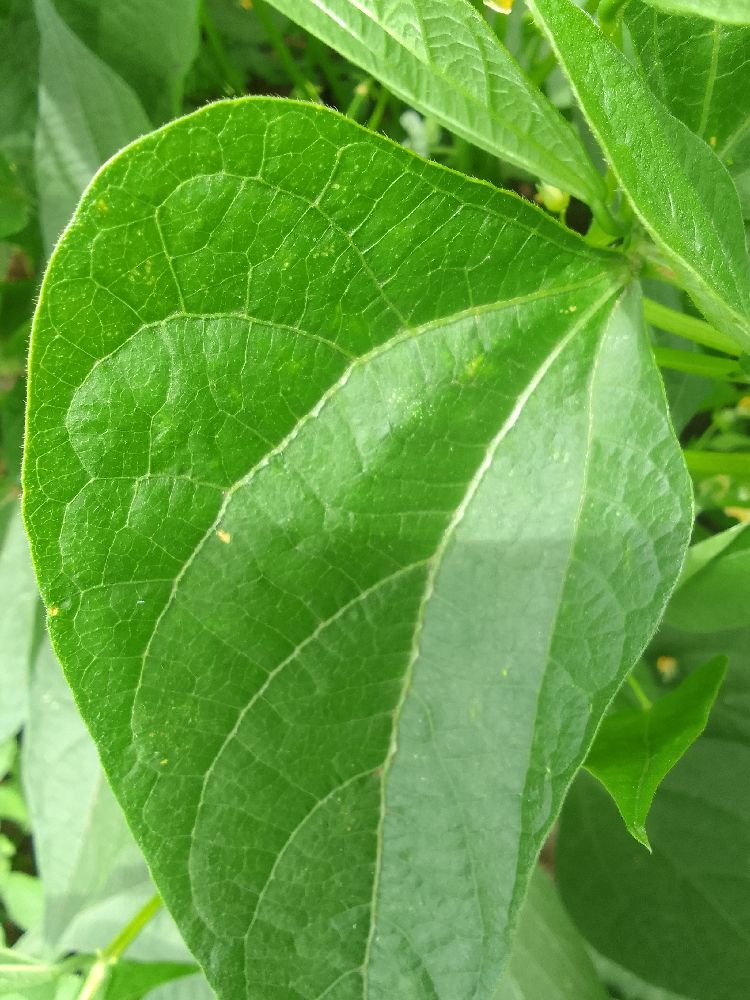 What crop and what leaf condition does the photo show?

common bean, healthy
